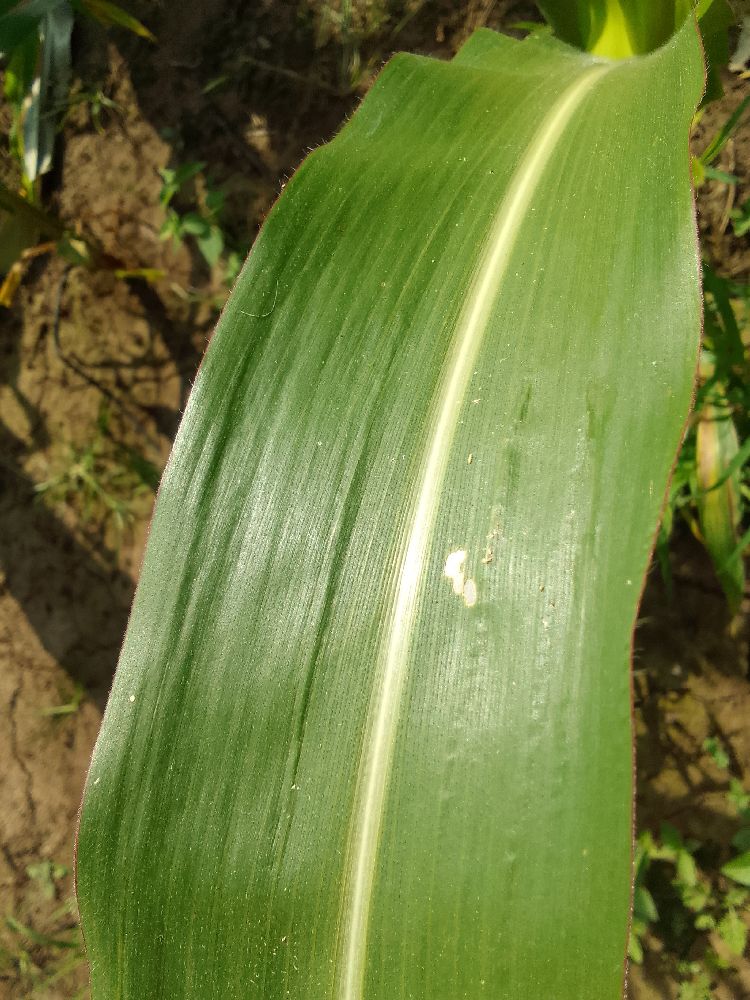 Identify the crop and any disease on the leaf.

maize, healthy
